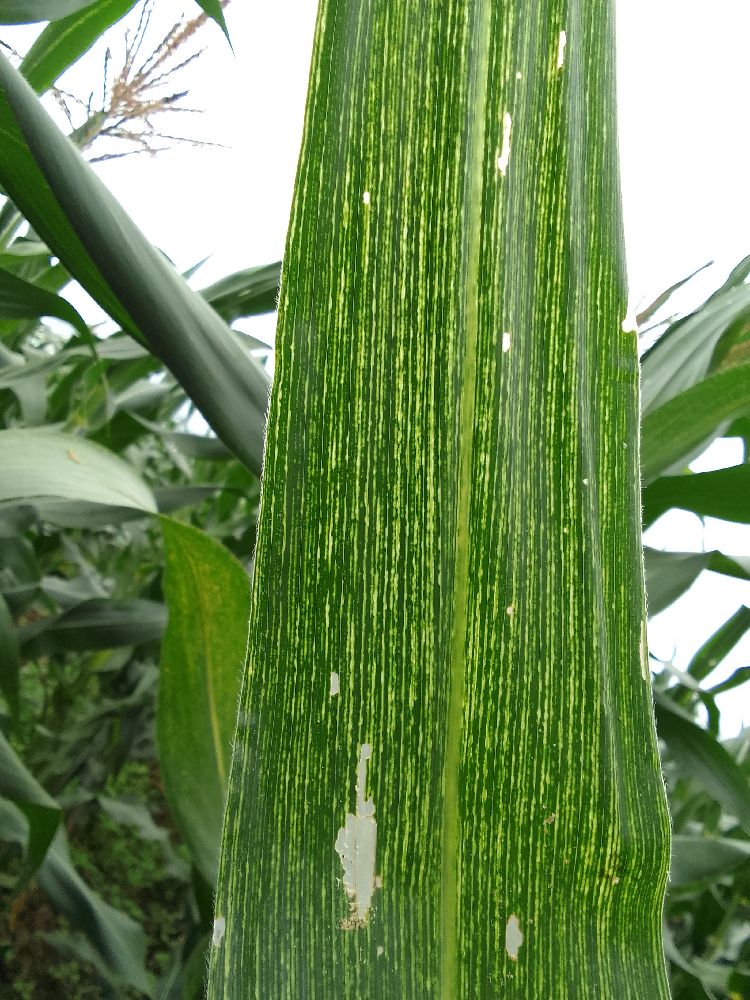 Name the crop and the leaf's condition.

maize, maize streak virus
